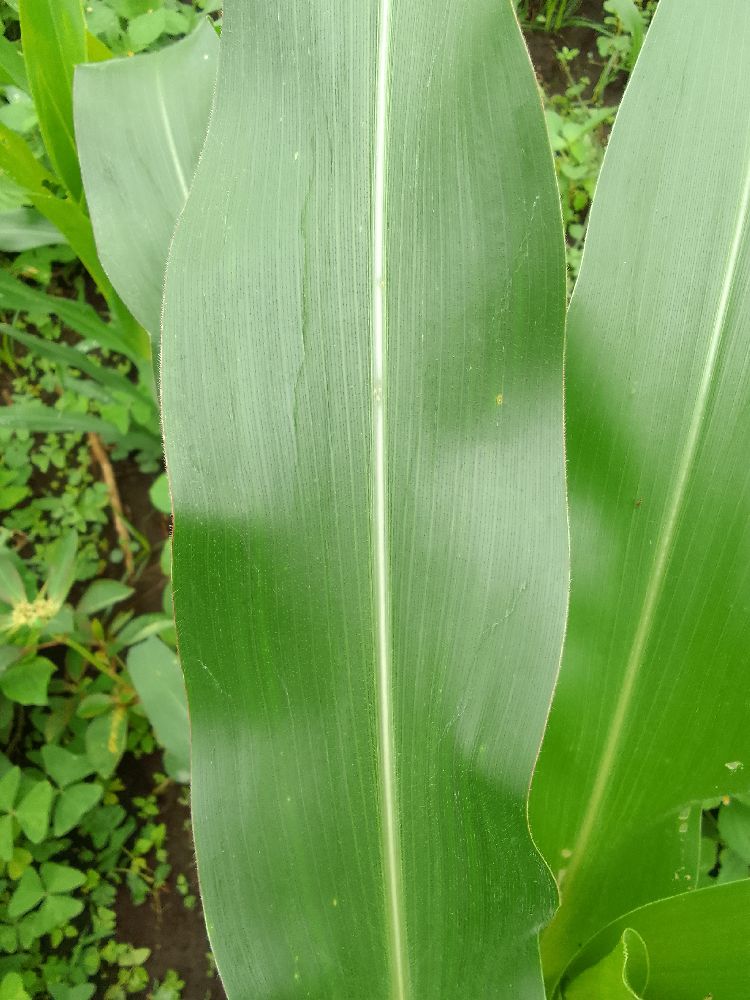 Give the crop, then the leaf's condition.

maize, healthy
